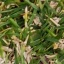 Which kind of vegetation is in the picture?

grass
